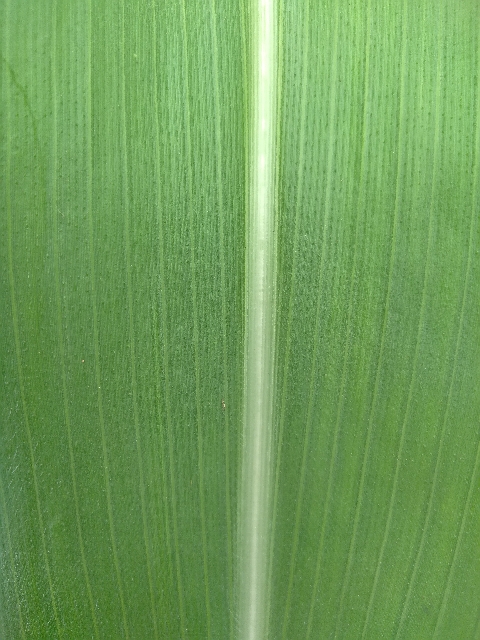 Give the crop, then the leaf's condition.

maize, healthy
